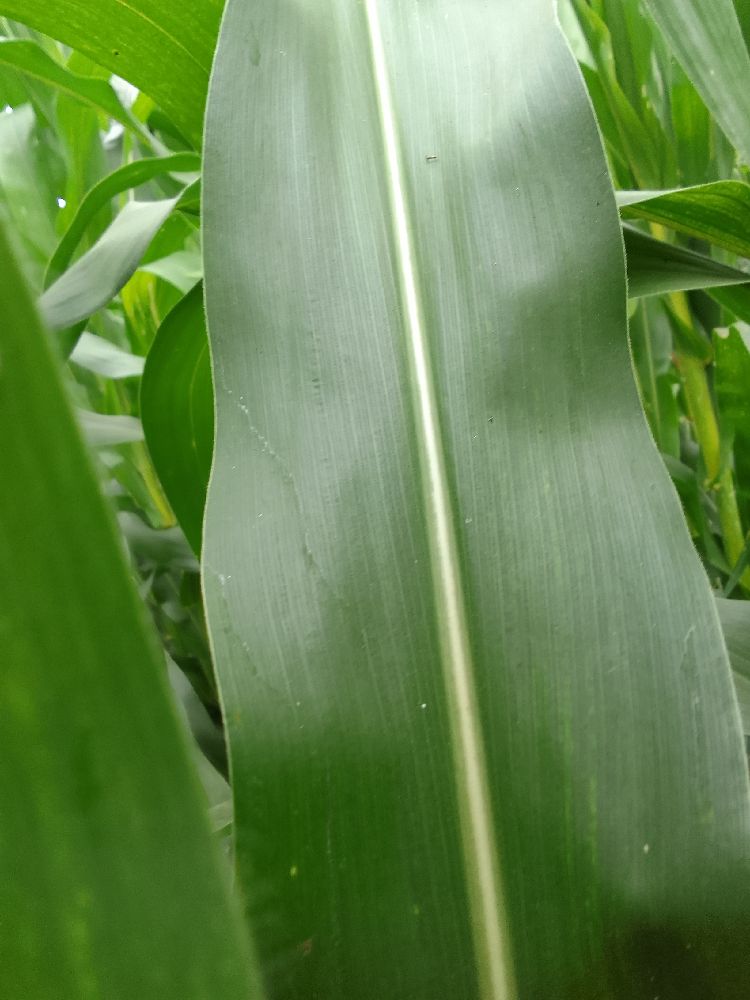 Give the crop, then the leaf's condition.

maize, healthy
